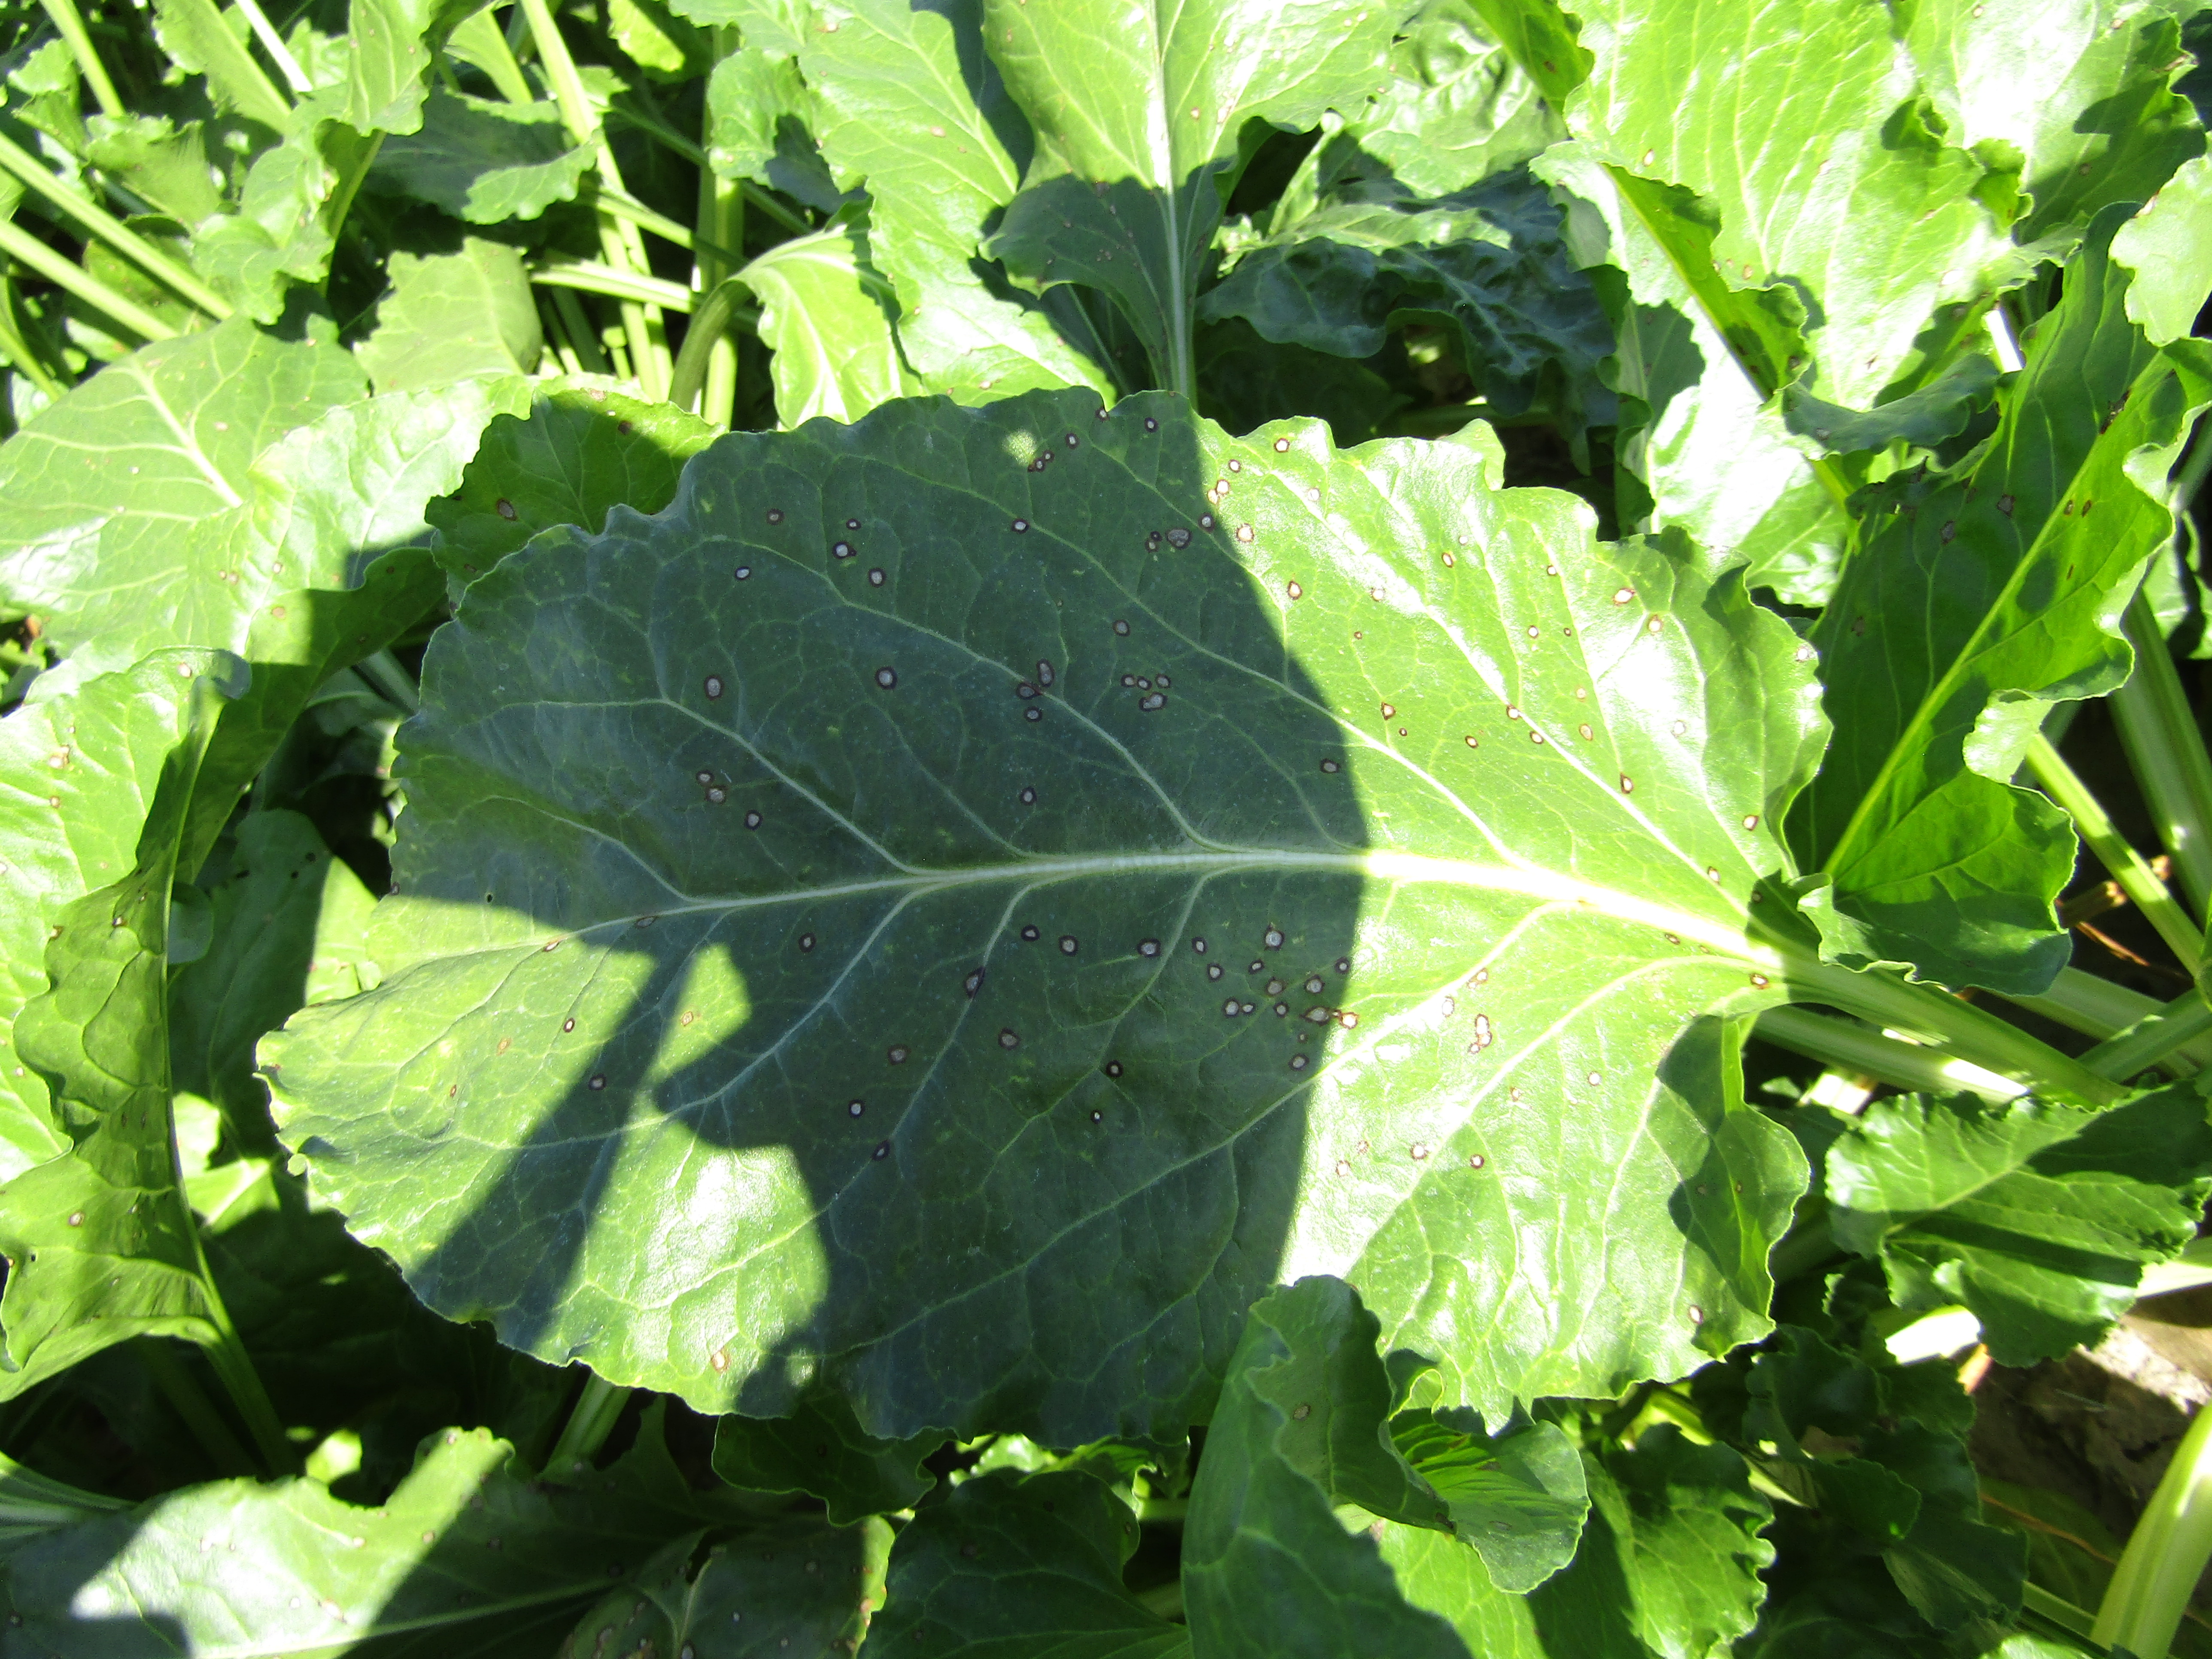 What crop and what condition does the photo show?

beet, cercospora
